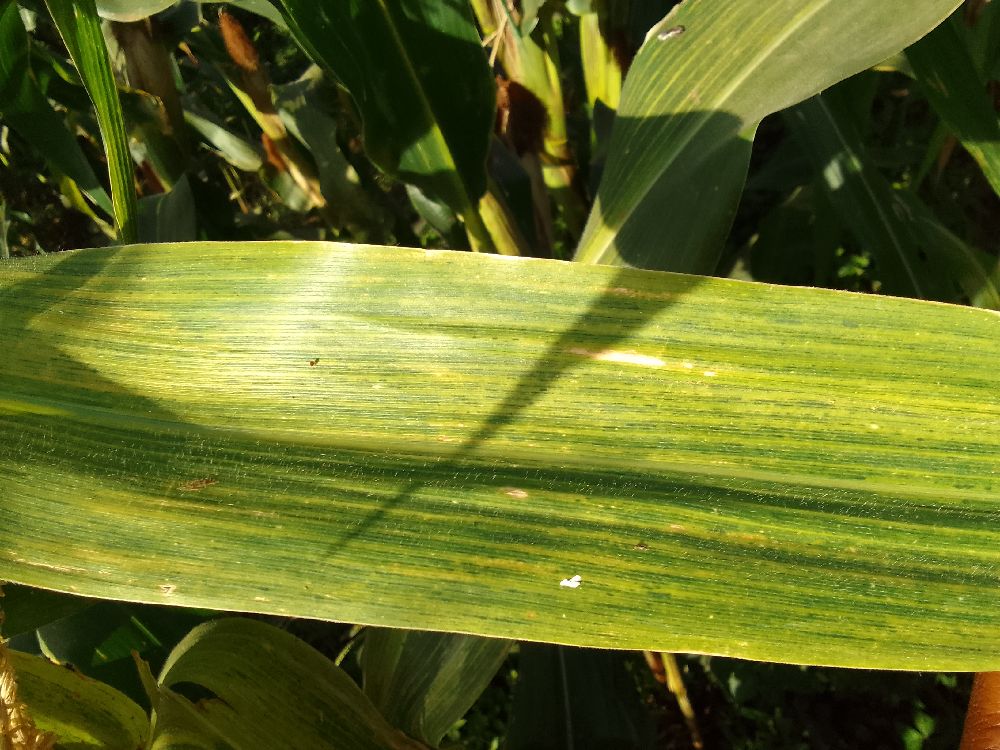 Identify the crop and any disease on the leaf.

maize, maize lethal necrosis
